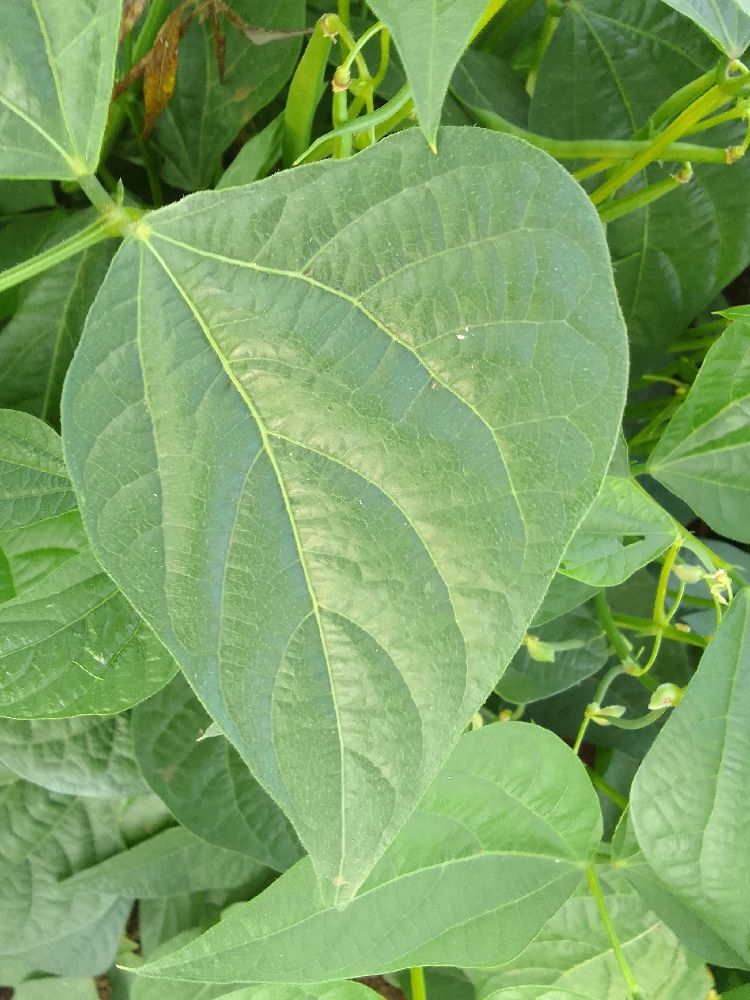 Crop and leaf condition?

common bean, healthy
